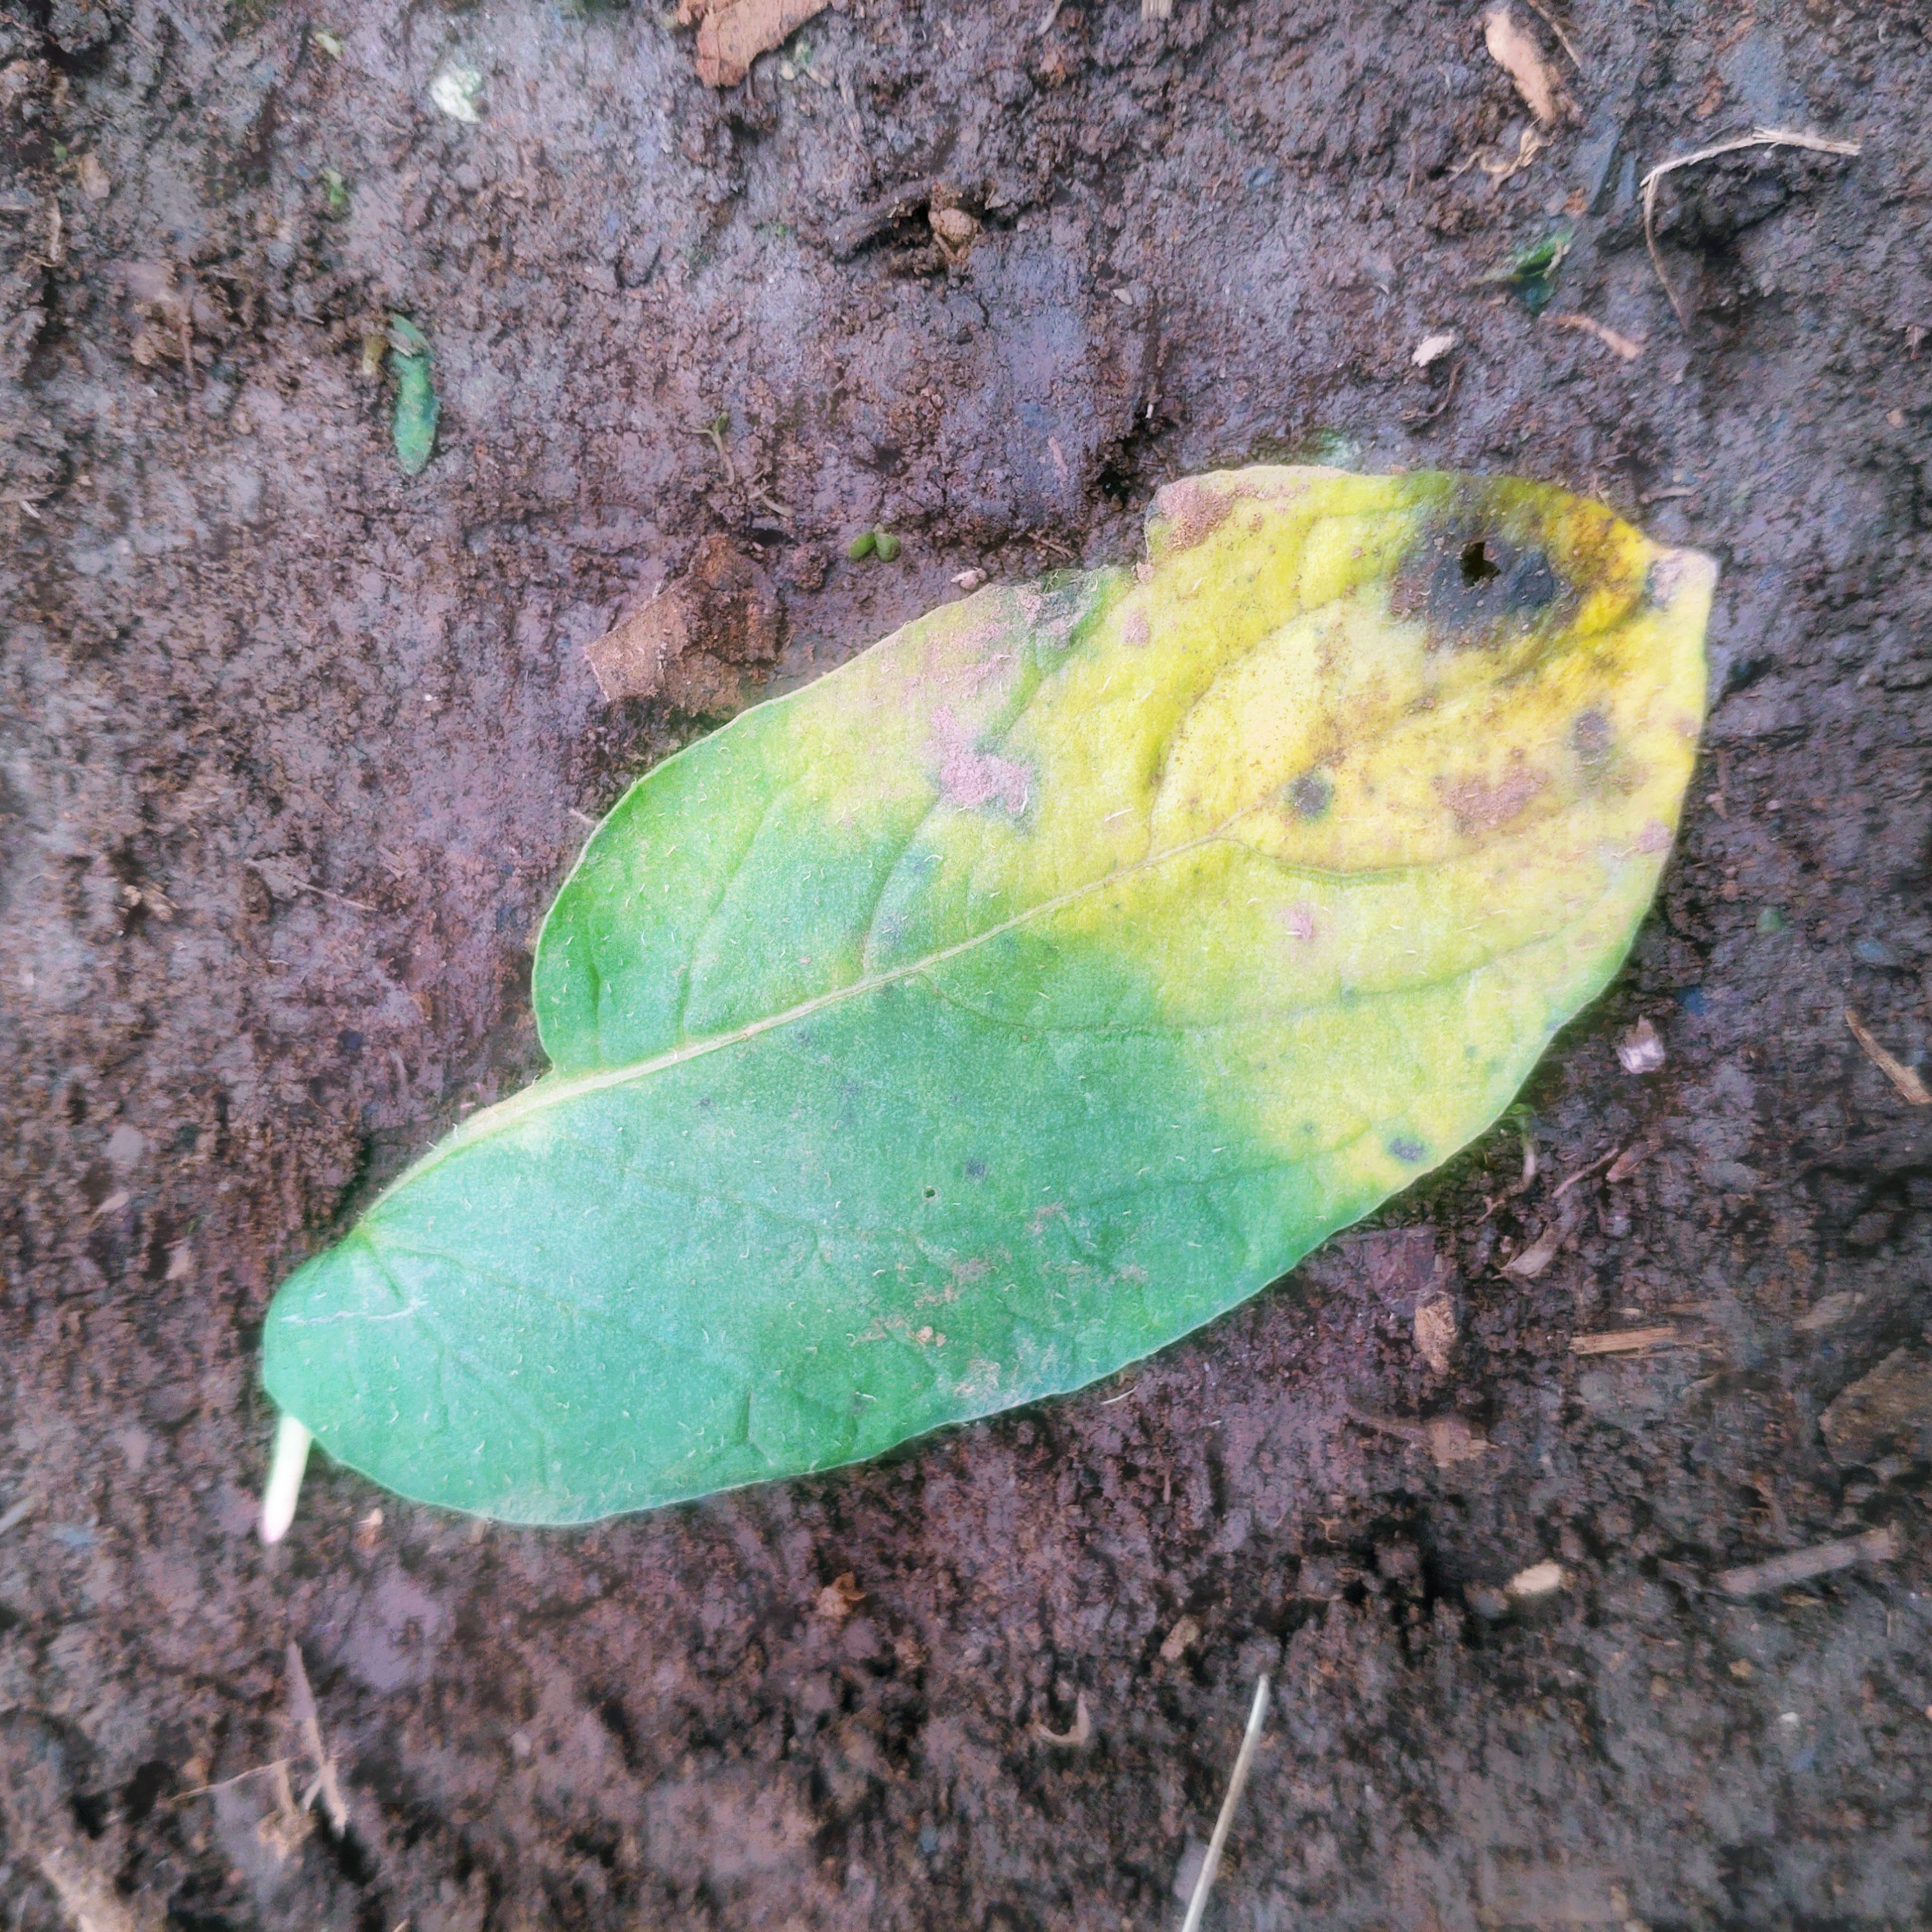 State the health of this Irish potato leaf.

late blight
